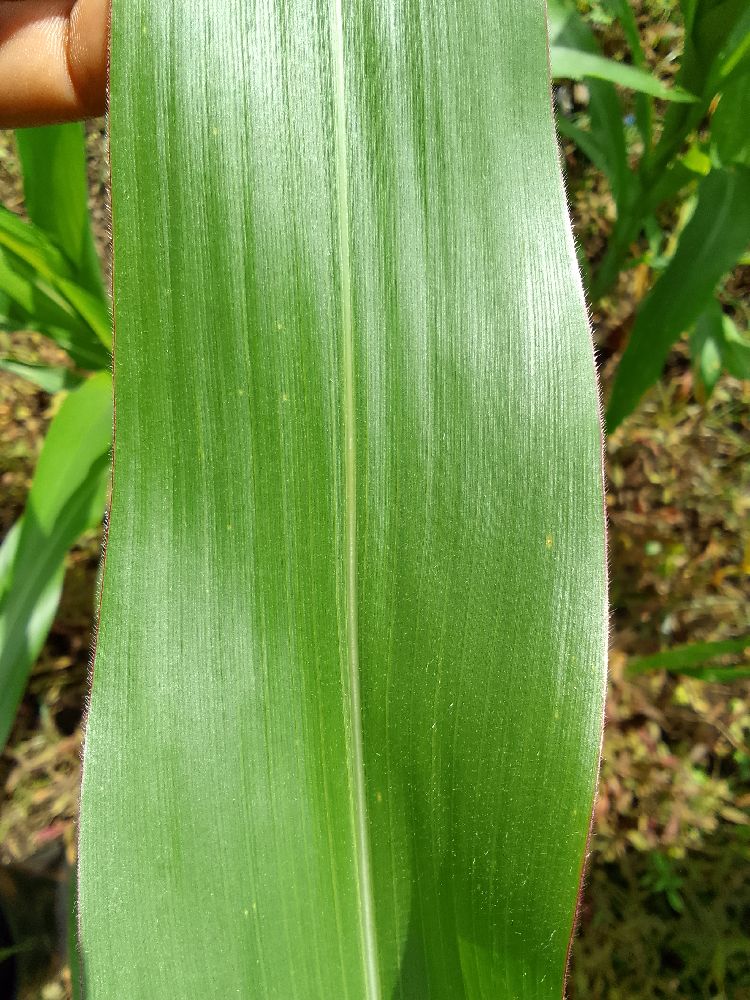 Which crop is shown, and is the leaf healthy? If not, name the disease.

maize, healthy
